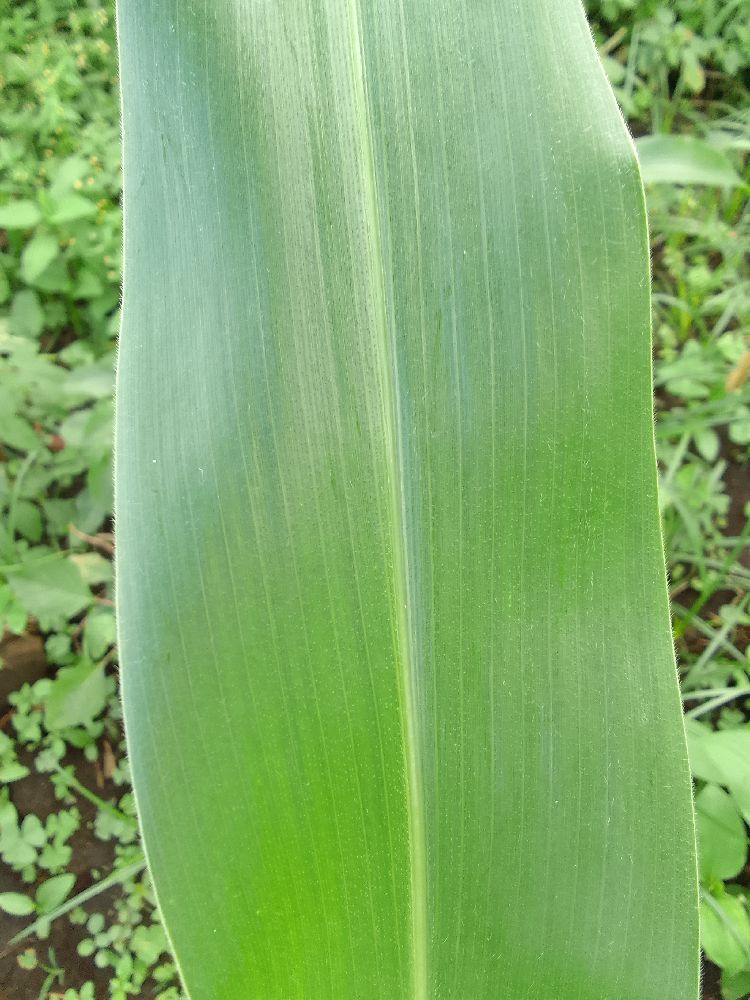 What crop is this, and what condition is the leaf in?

maize, healthy
